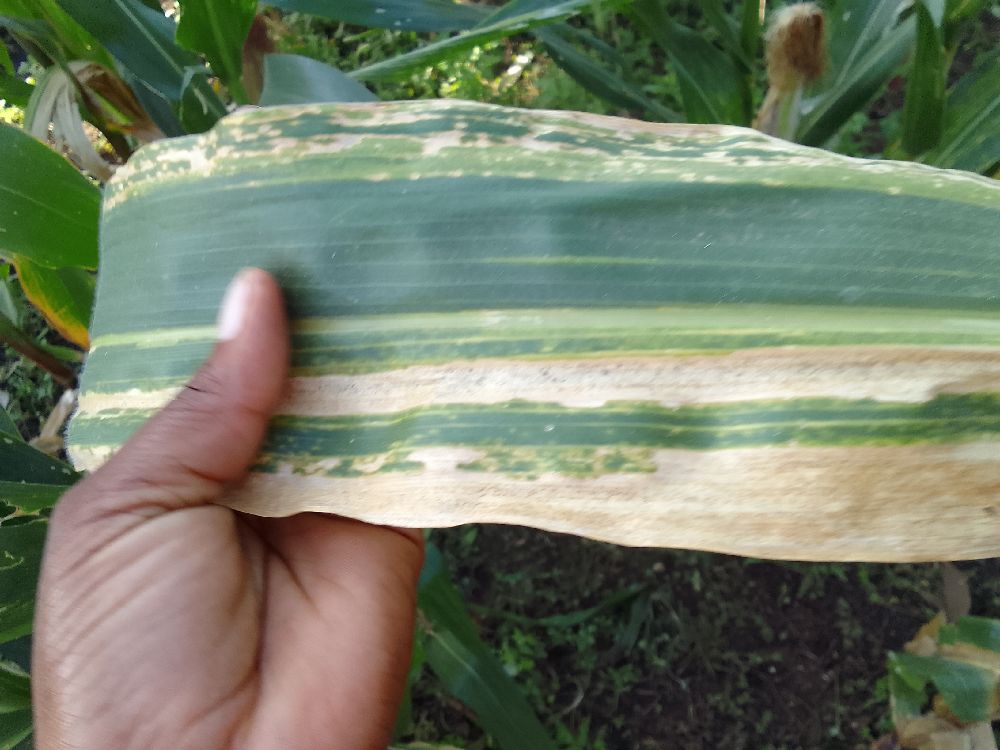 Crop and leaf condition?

maize, maize lethal necrosis
